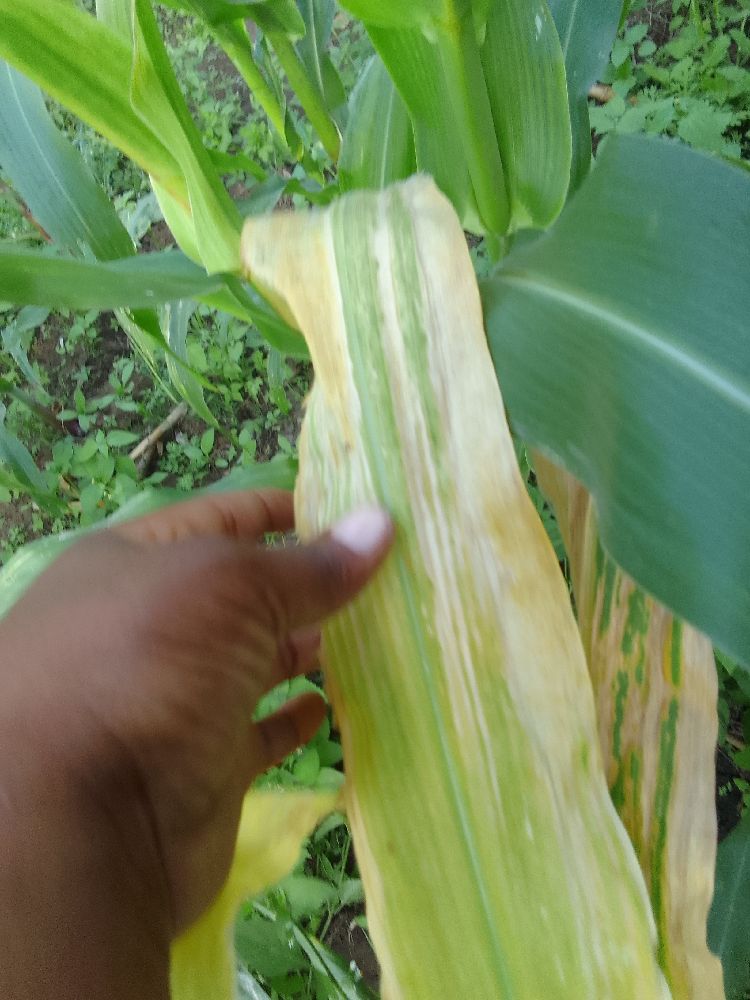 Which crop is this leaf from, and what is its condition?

maize, maize lethal necrosis
